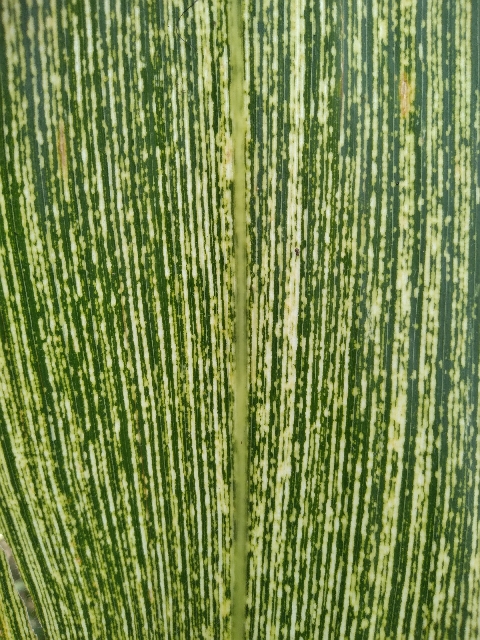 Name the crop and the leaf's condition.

maize, maize streak virus
